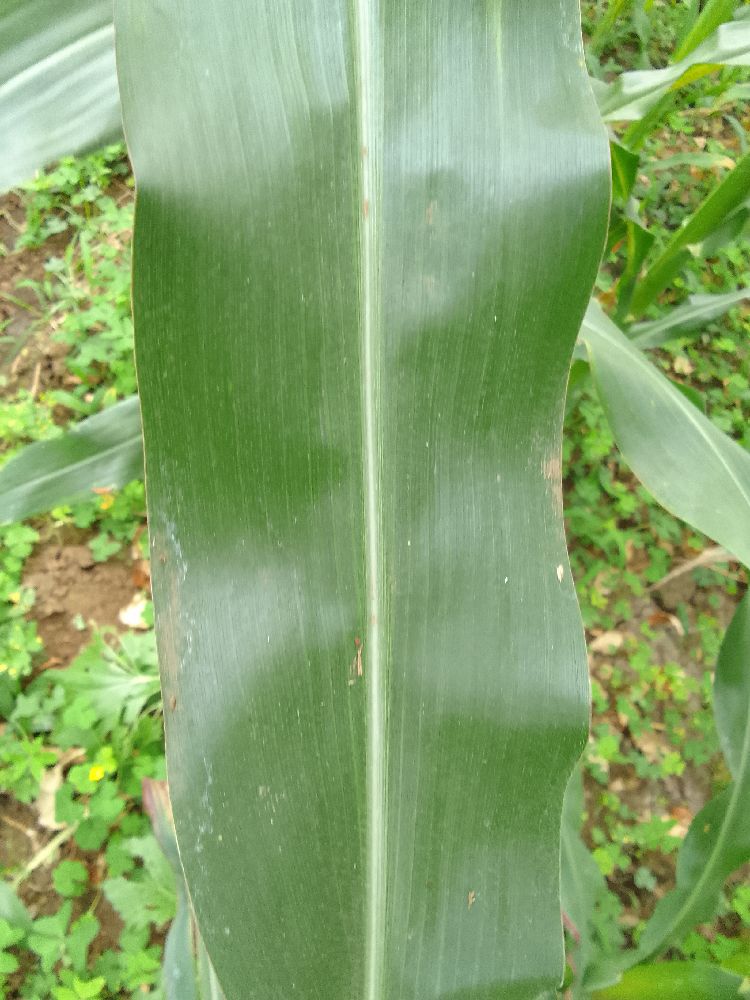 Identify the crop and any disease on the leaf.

maize, healthy
